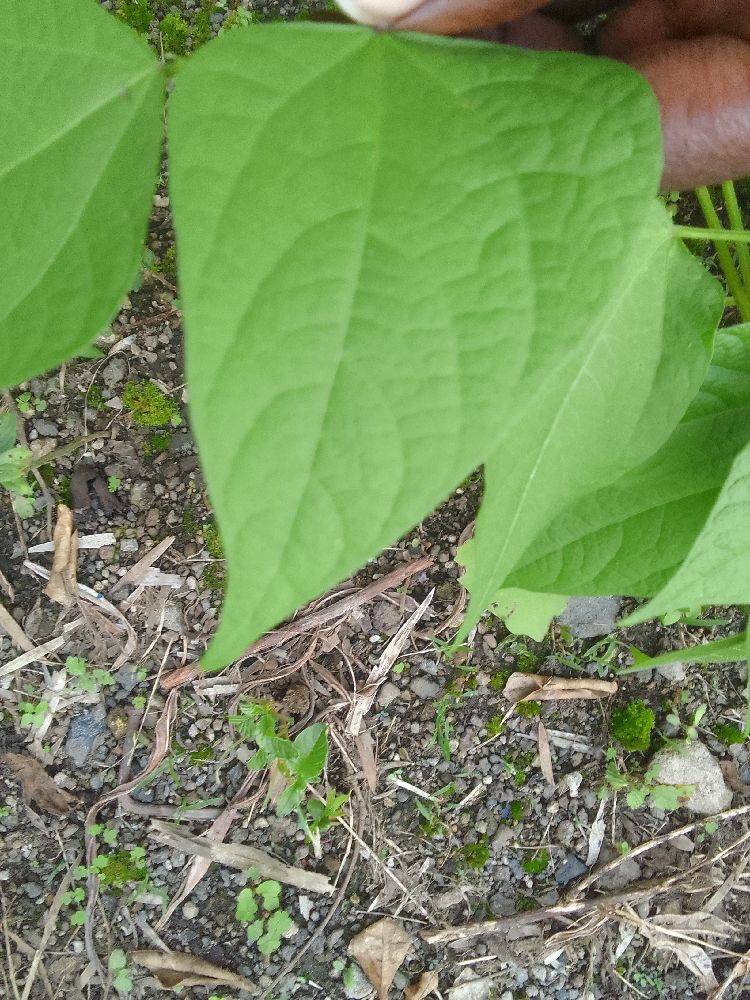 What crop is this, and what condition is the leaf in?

common bean, healthy
